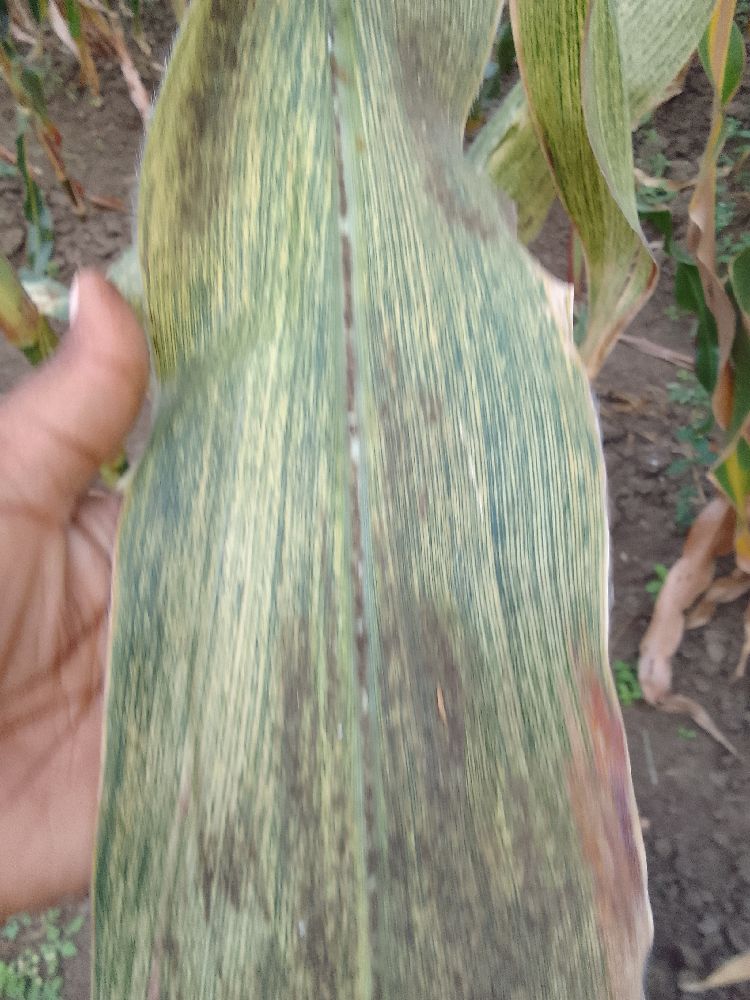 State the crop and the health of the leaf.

maize, maize streak virus
